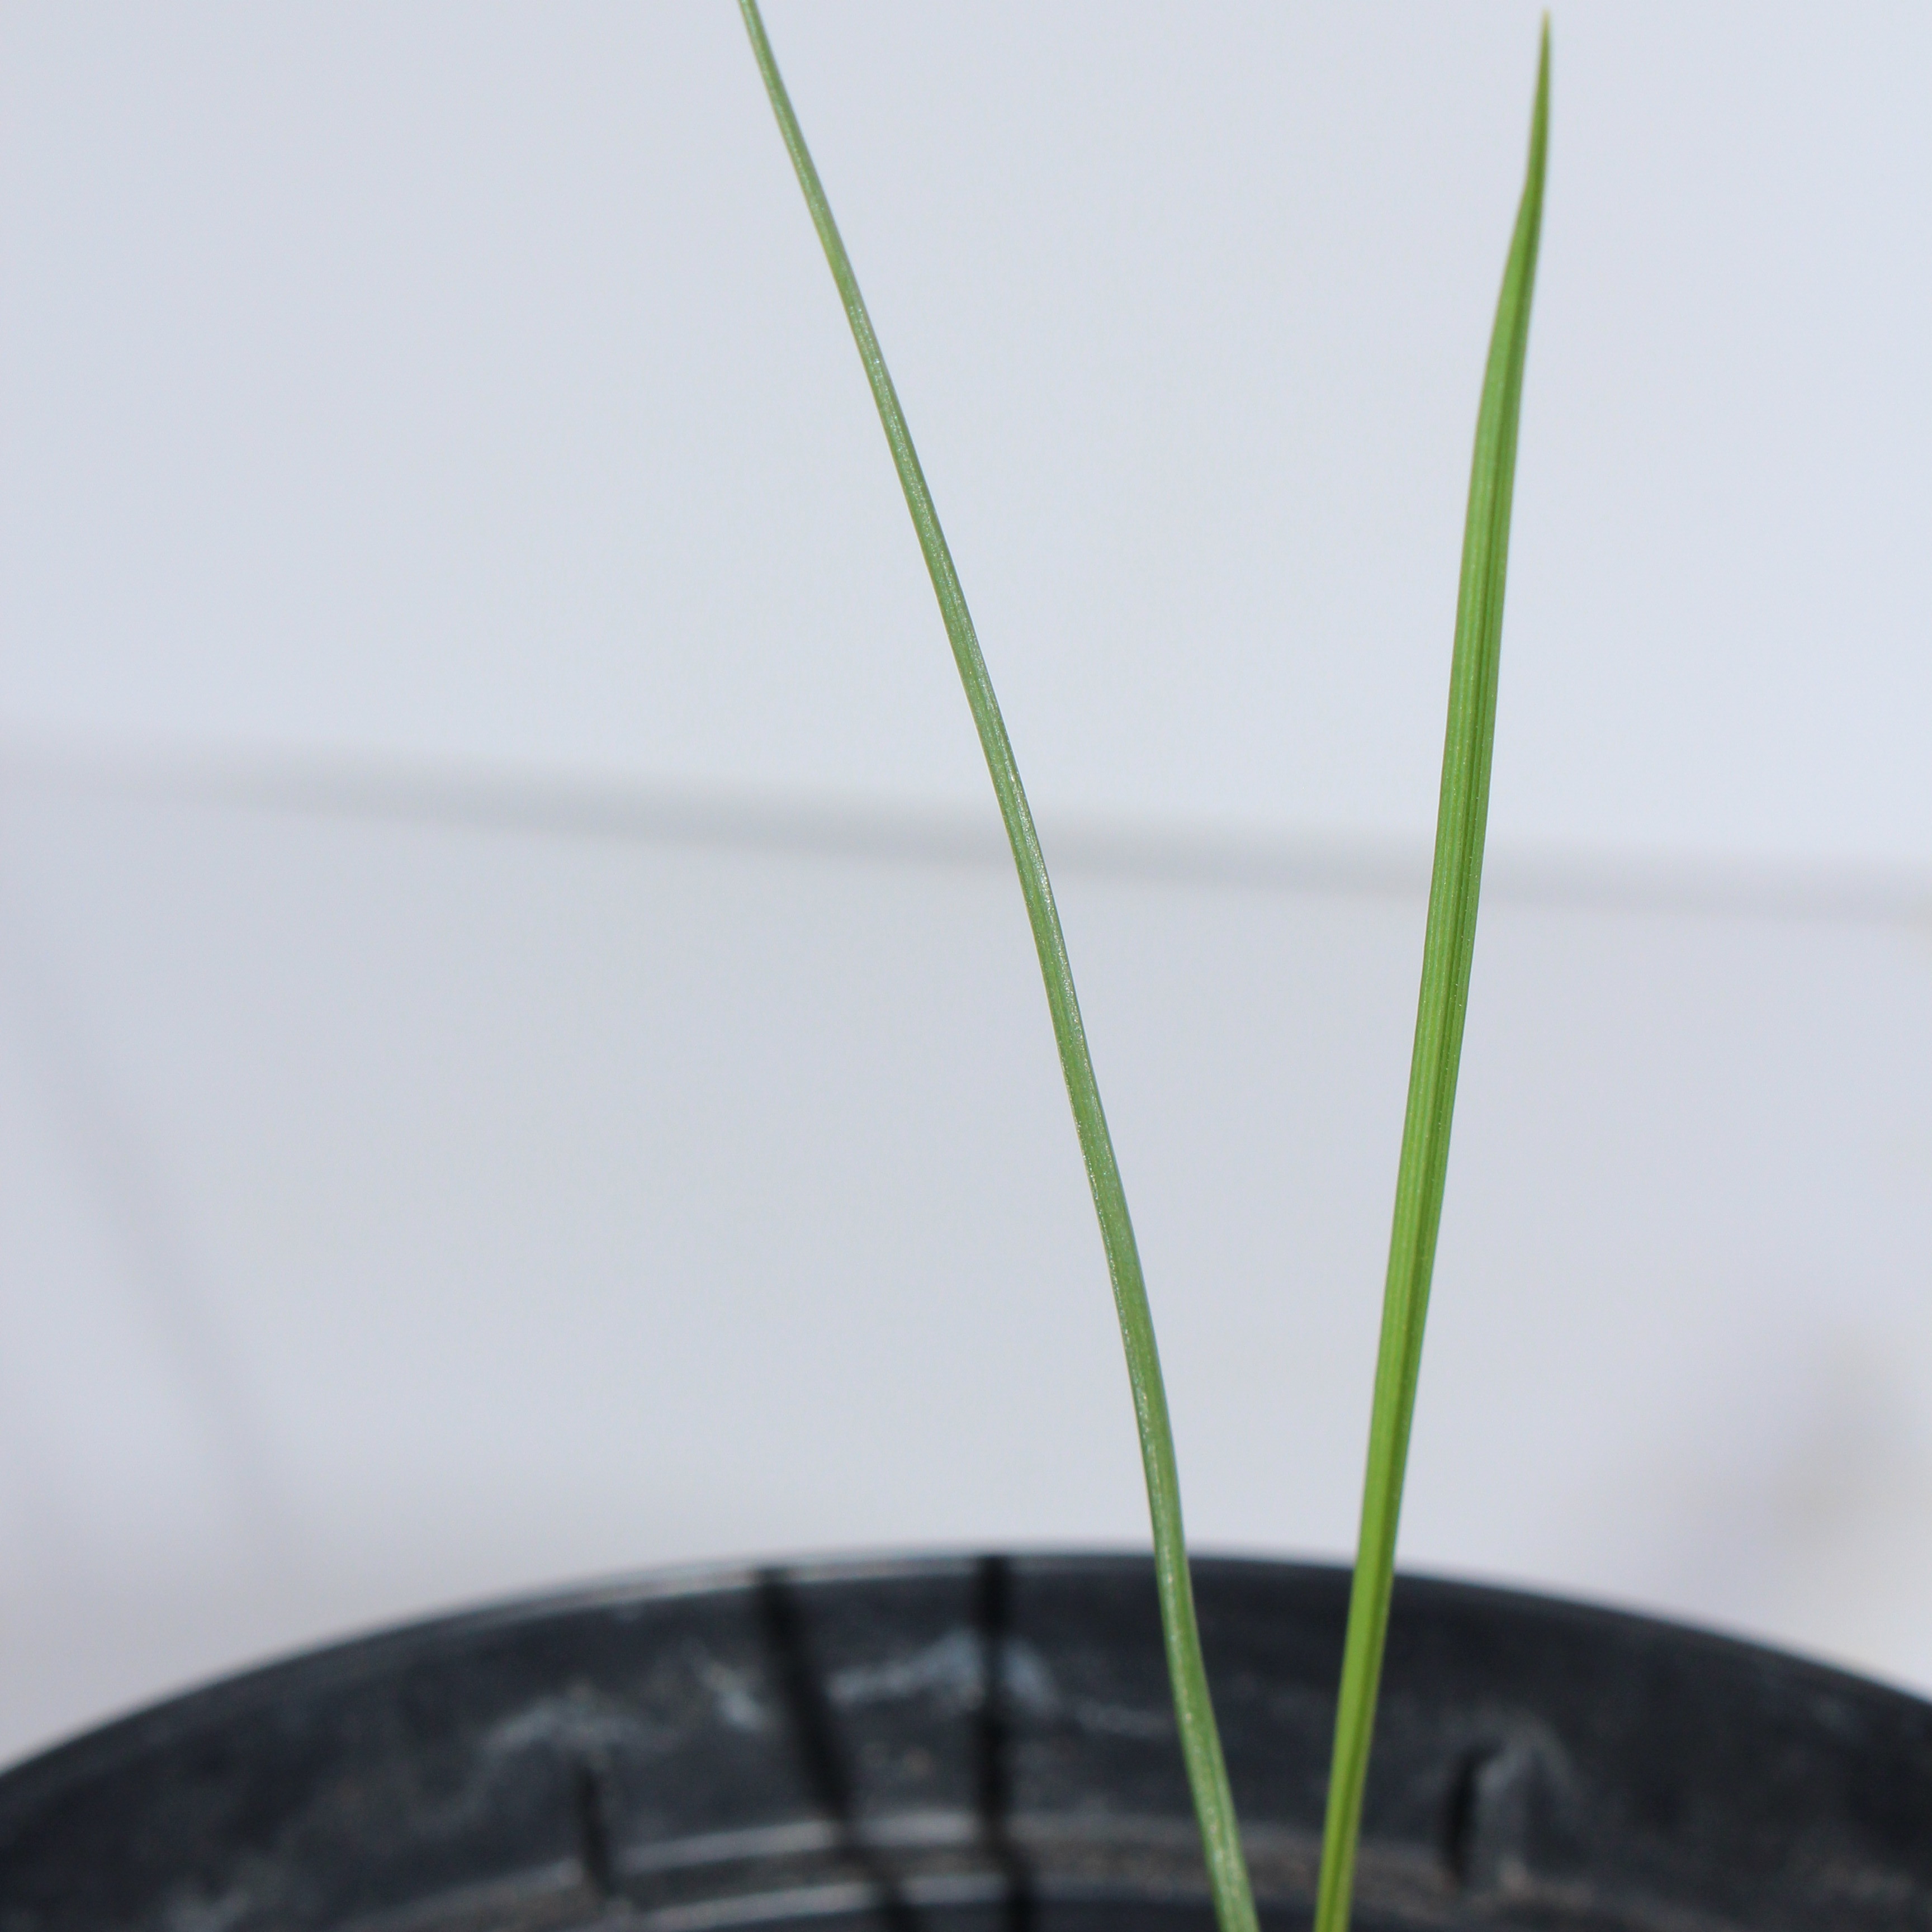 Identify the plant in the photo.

Lolium multiflorum
